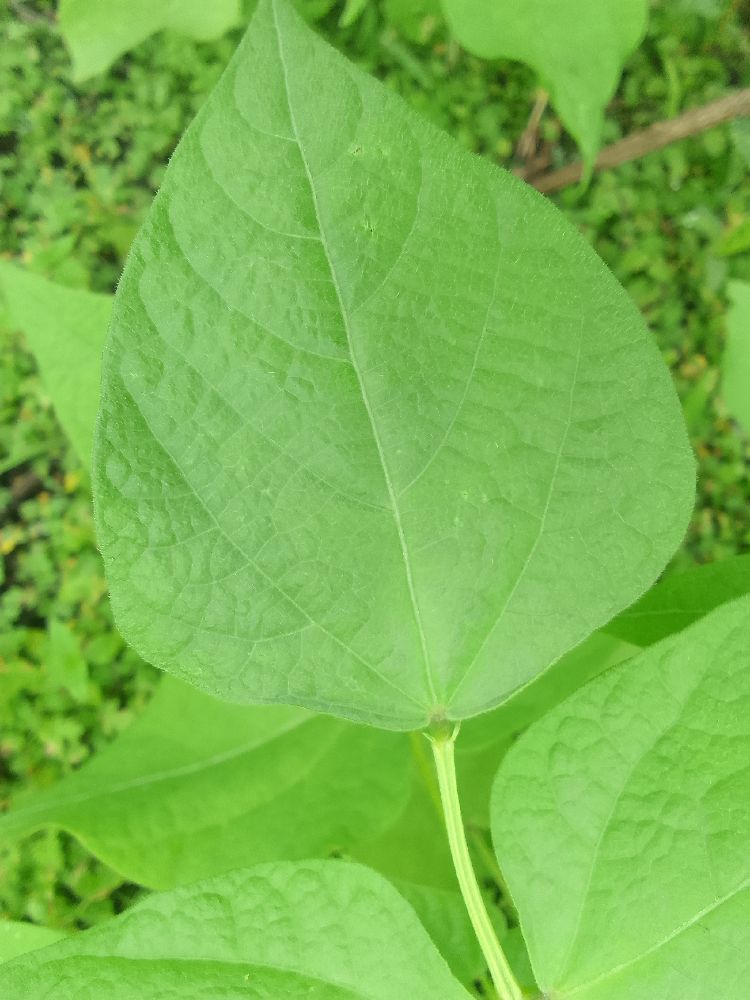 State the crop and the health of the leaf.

common bean, healthy
